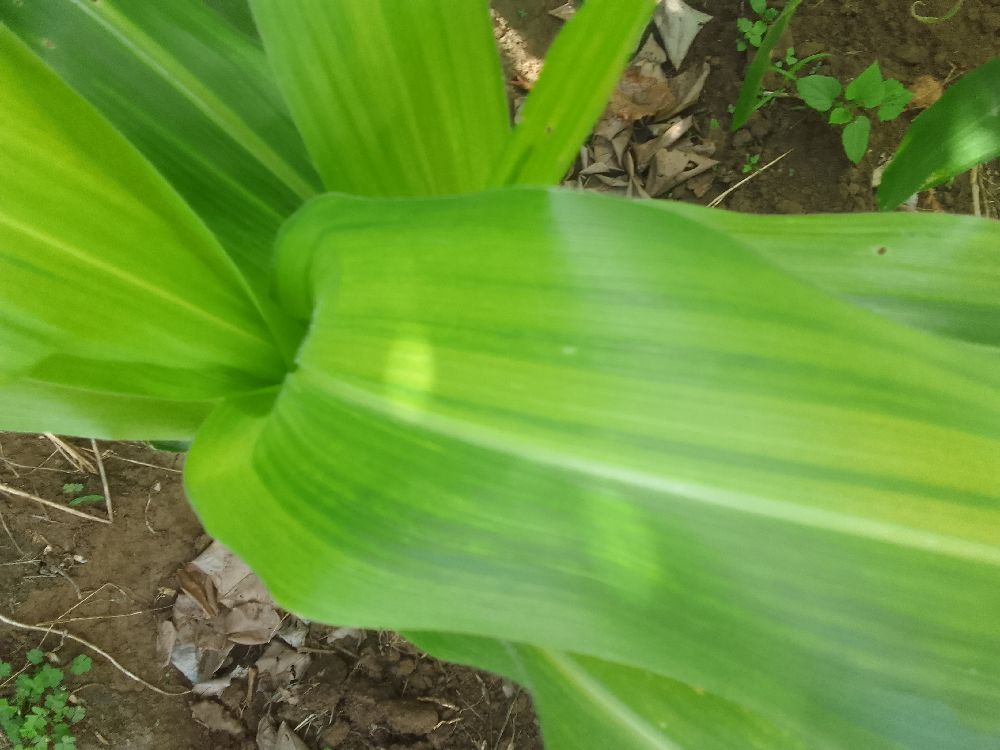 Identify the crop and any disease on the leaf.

maize, maize lethal necrosis
